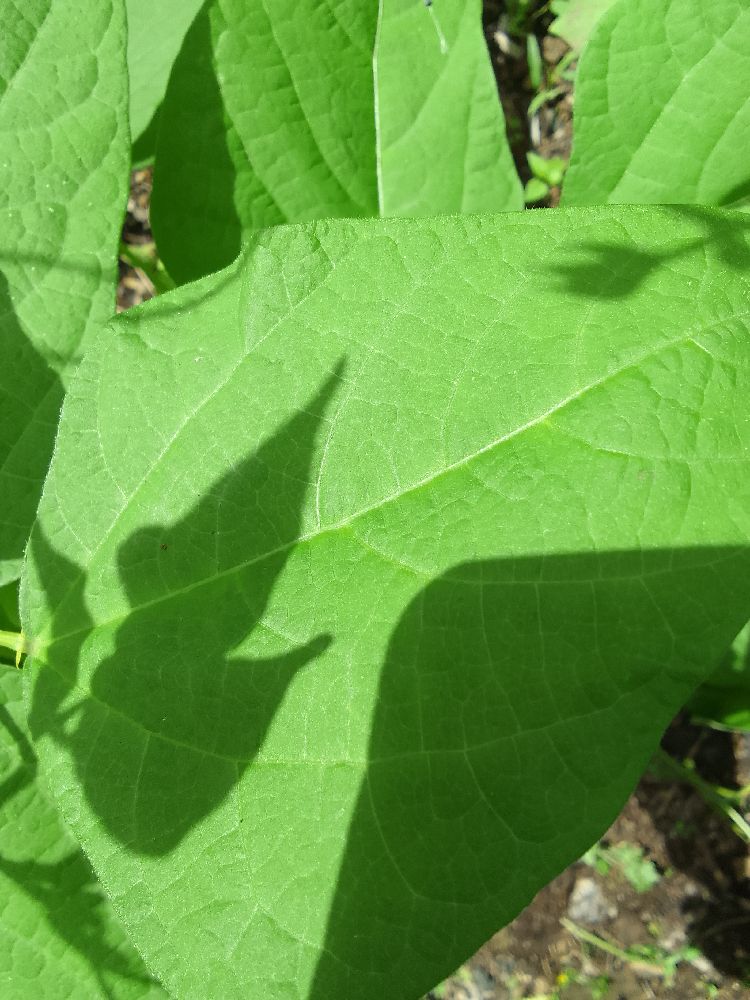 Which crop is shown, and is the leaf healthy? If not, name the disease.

common bean, healthy
